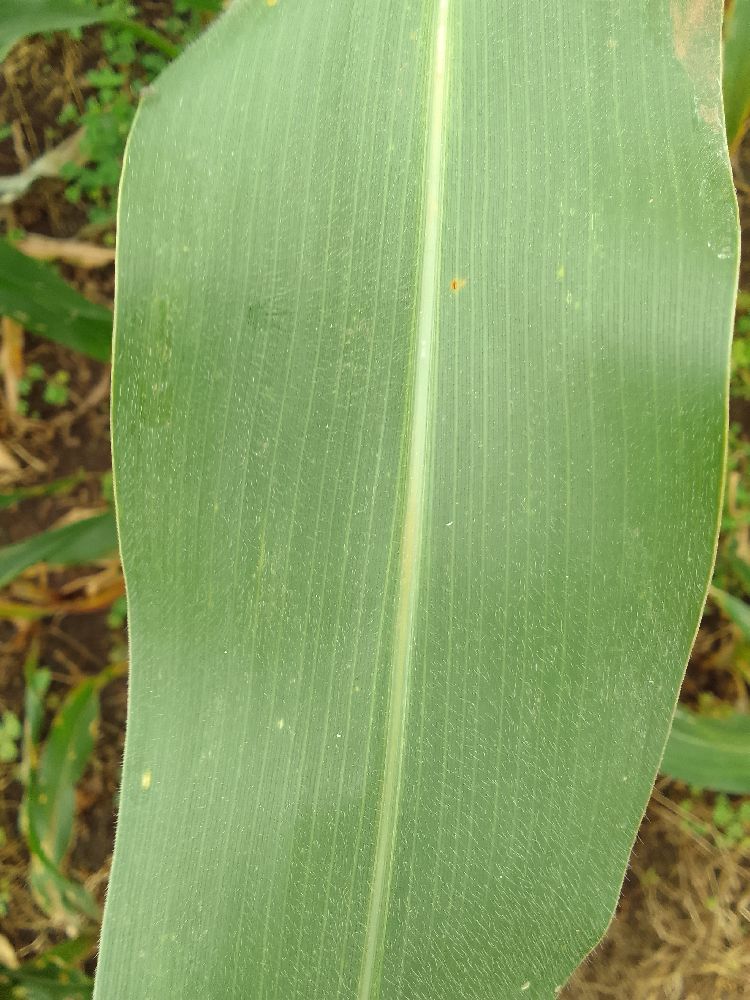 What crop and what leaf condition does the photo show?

maize, healthy
